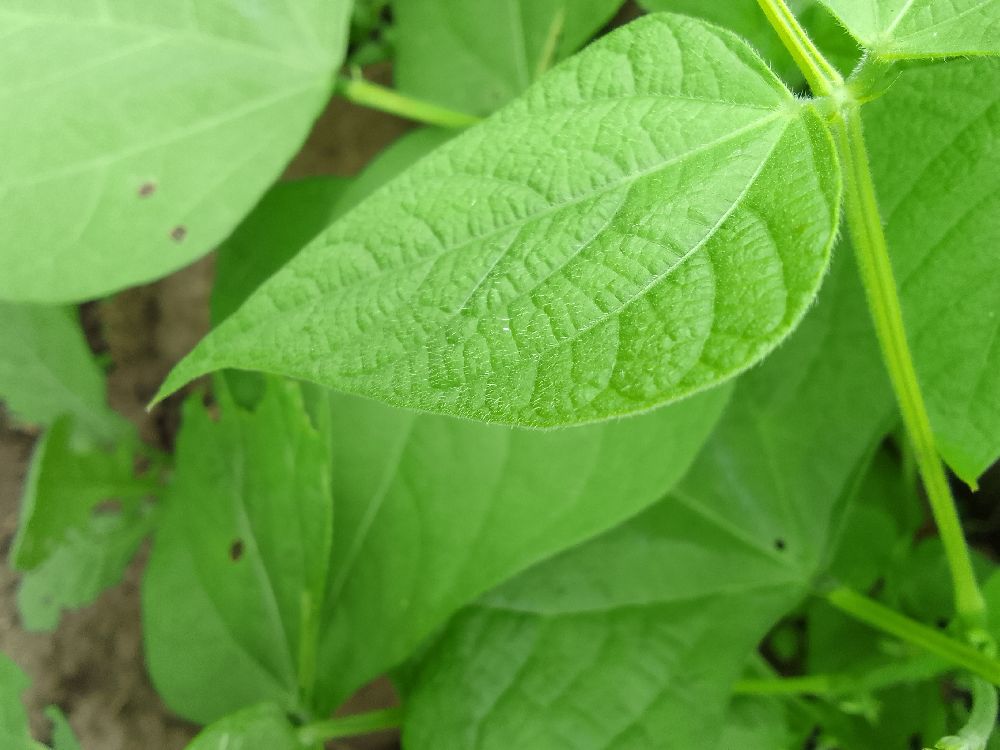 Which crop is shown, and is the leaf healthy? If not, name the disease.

common bean, healthy
